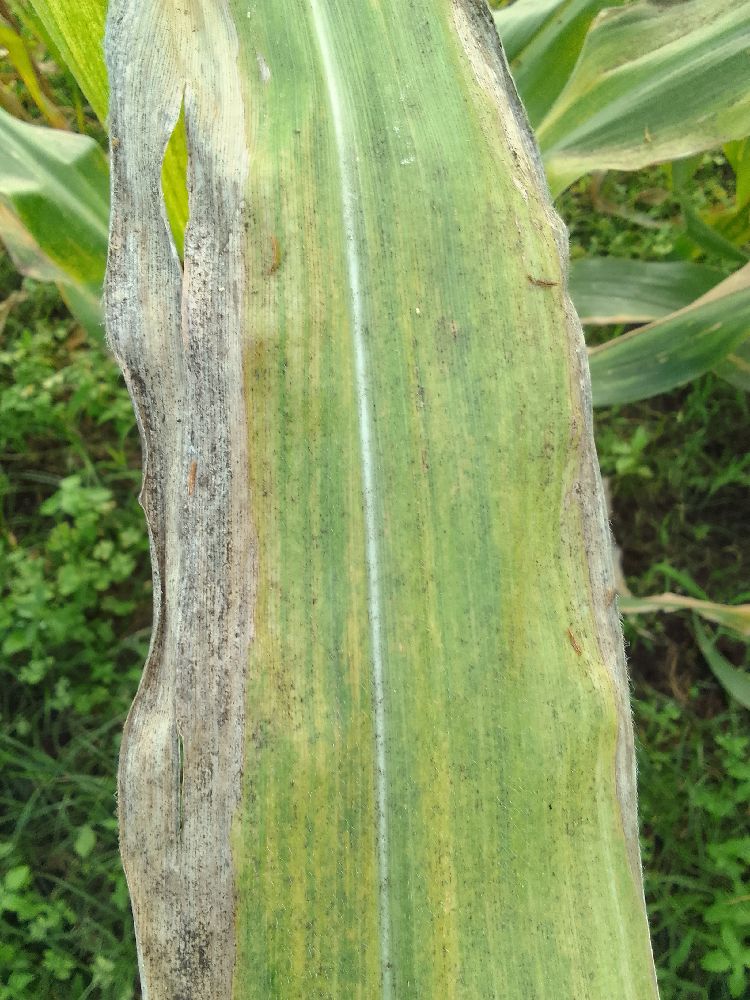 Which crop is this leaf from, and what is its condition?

maize, maize lethal necrosis
